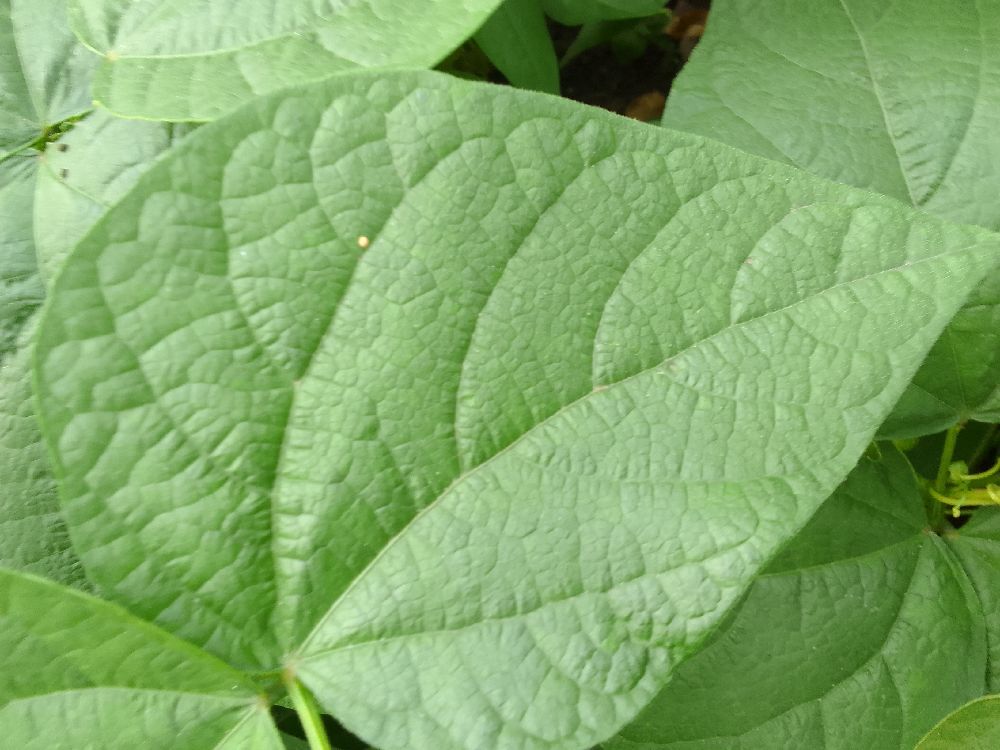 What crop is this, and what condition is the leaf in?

common bean, healthy
